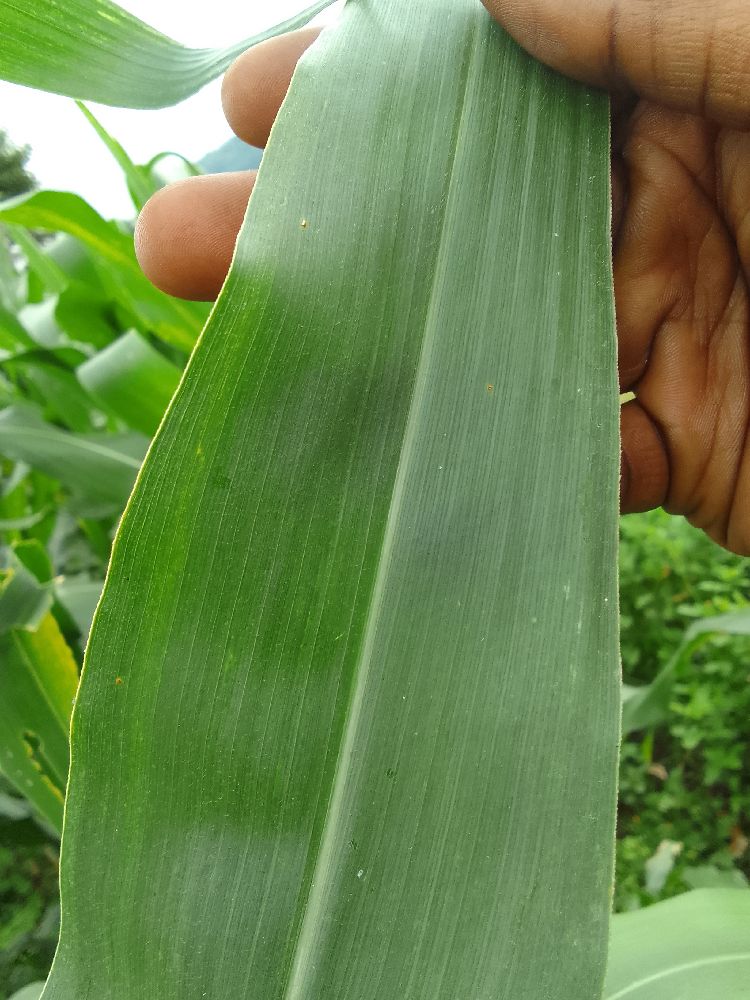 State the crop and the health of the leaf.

maize, healthy
